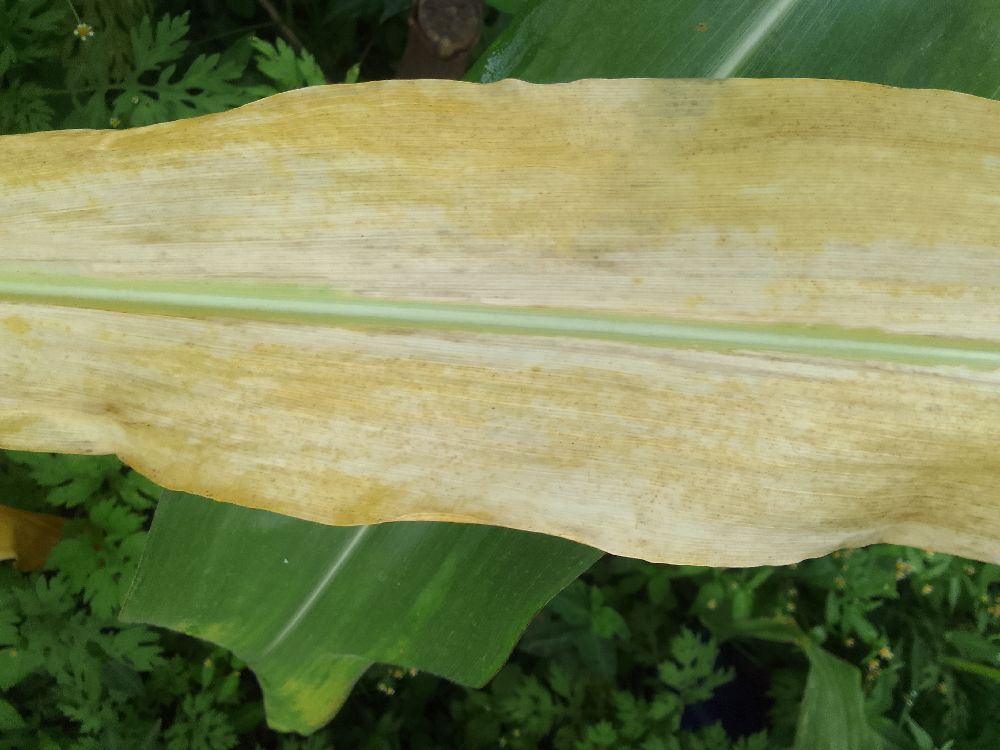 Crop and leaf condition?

maize, maize lethal necrosis
